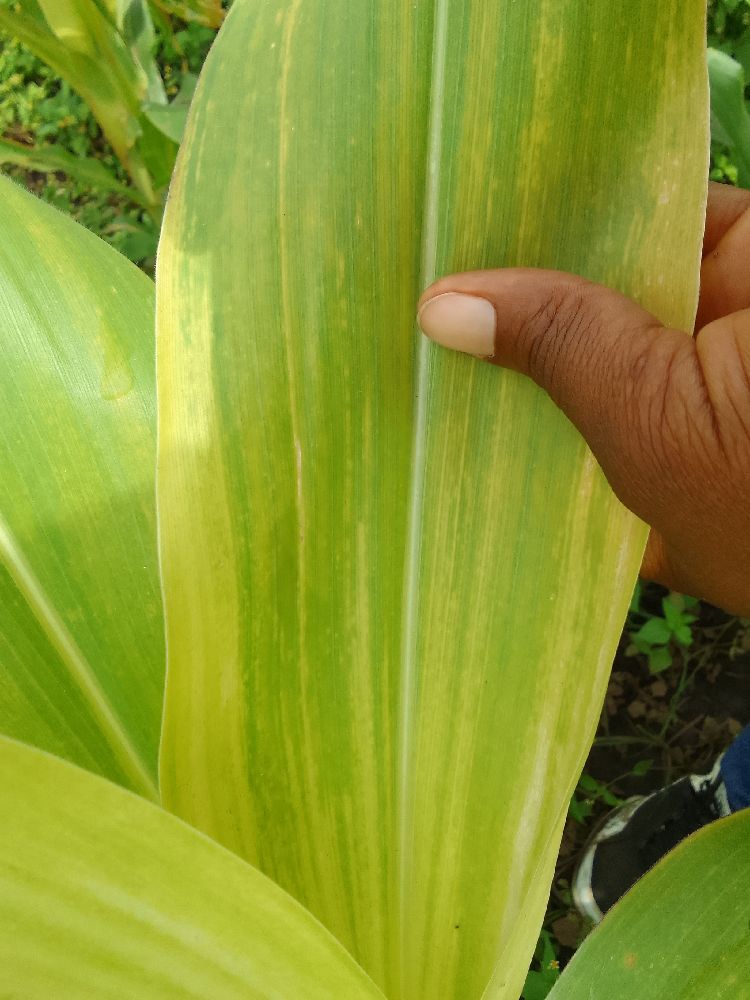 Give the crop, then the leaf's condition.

maize, maize lethal necrosis
